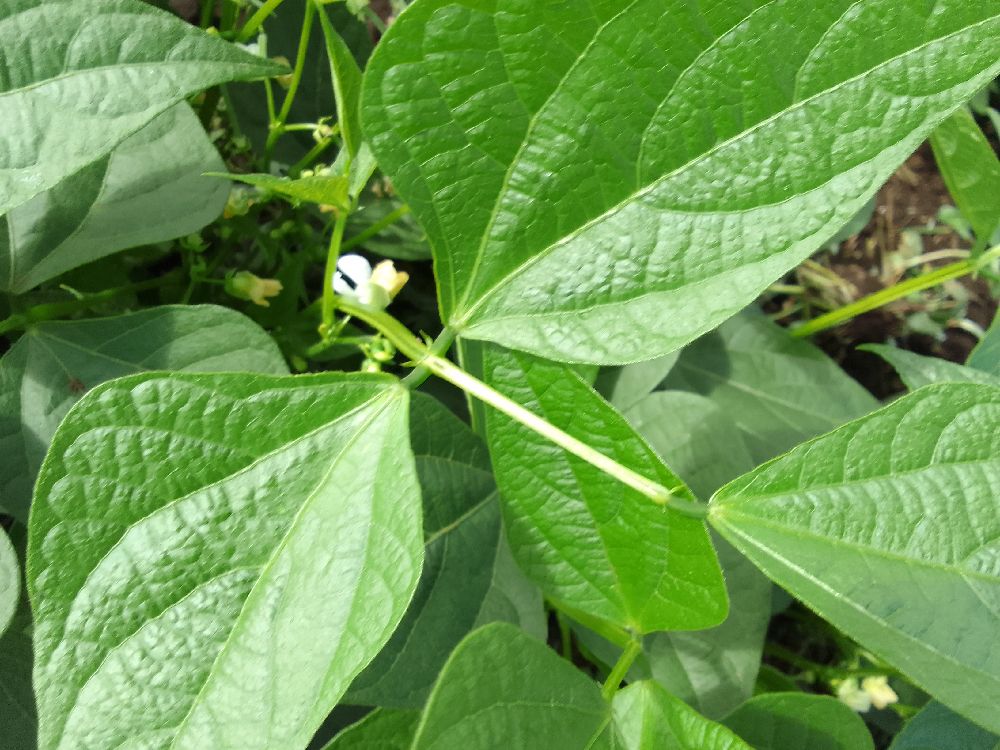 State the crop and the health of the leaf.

common bean, healthy
